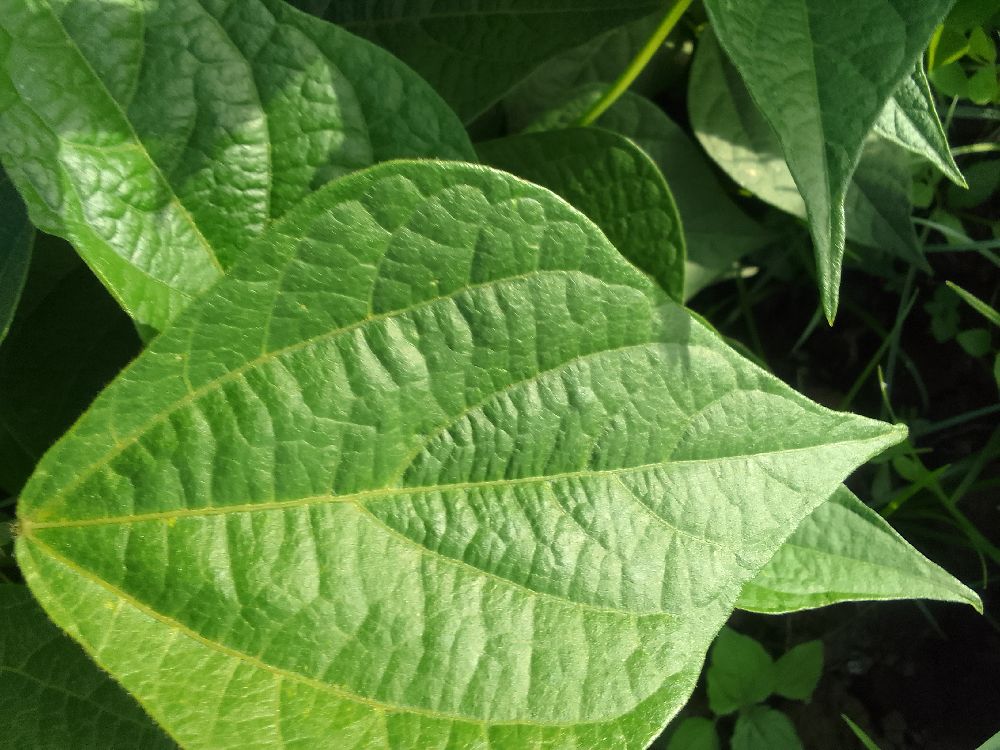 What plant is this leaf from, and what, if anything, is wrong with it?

common bean, healthy
